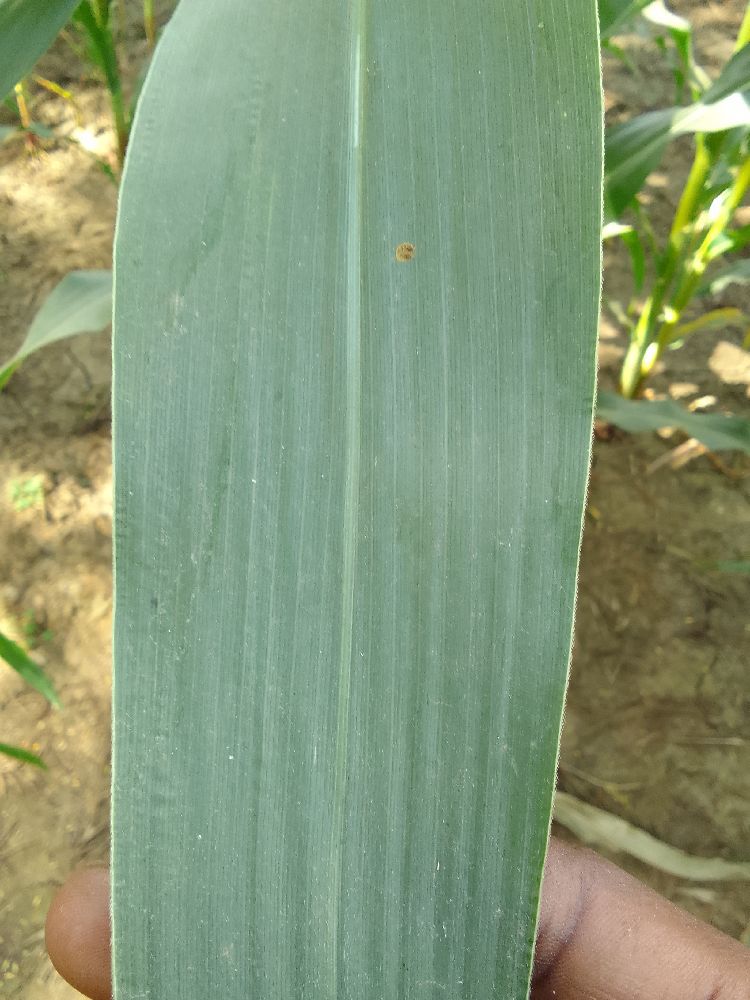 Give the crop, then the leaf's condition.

maize, healthy
